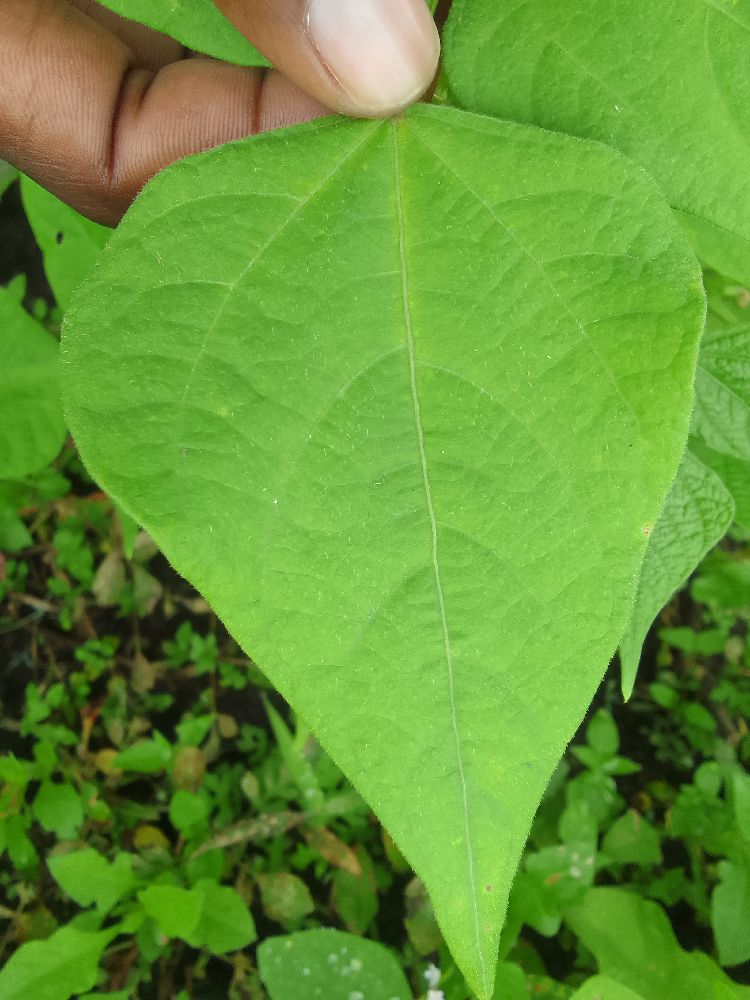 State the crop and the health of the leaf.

common bean, healthy
